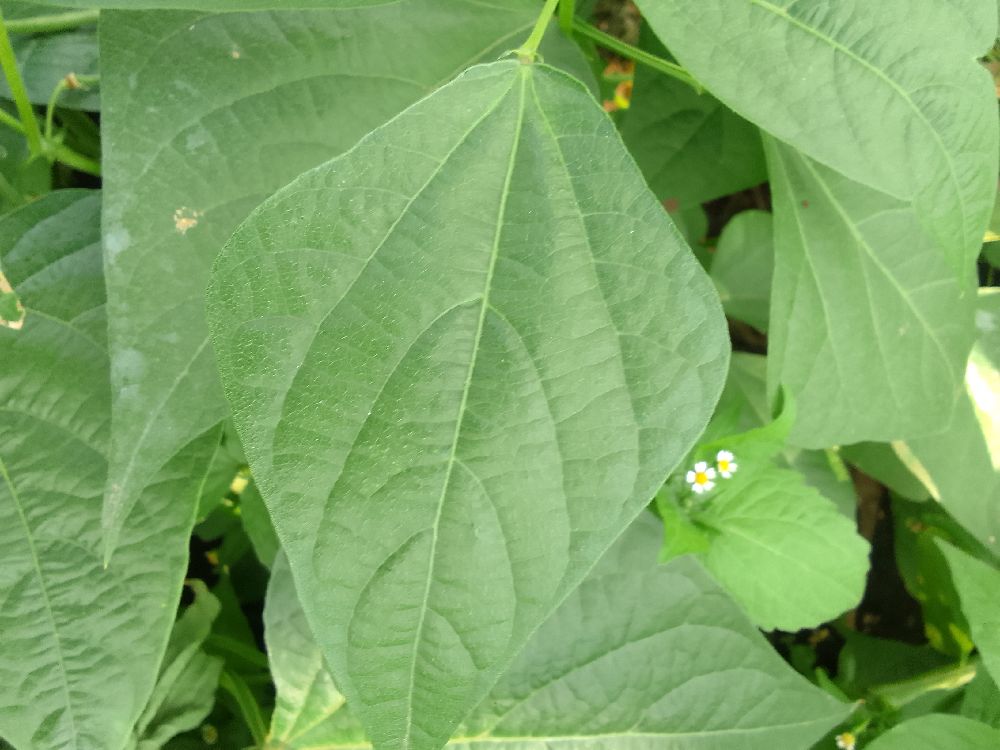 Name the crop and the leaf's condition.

common bean, healthy
